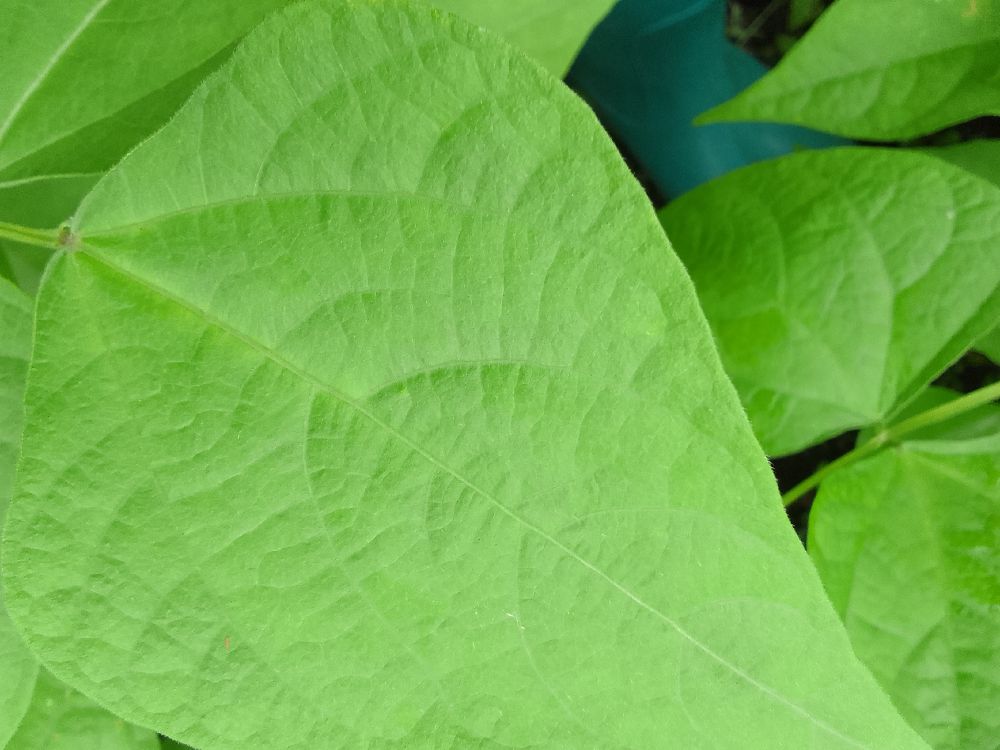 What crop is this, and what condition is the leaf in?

common bean, healthy
